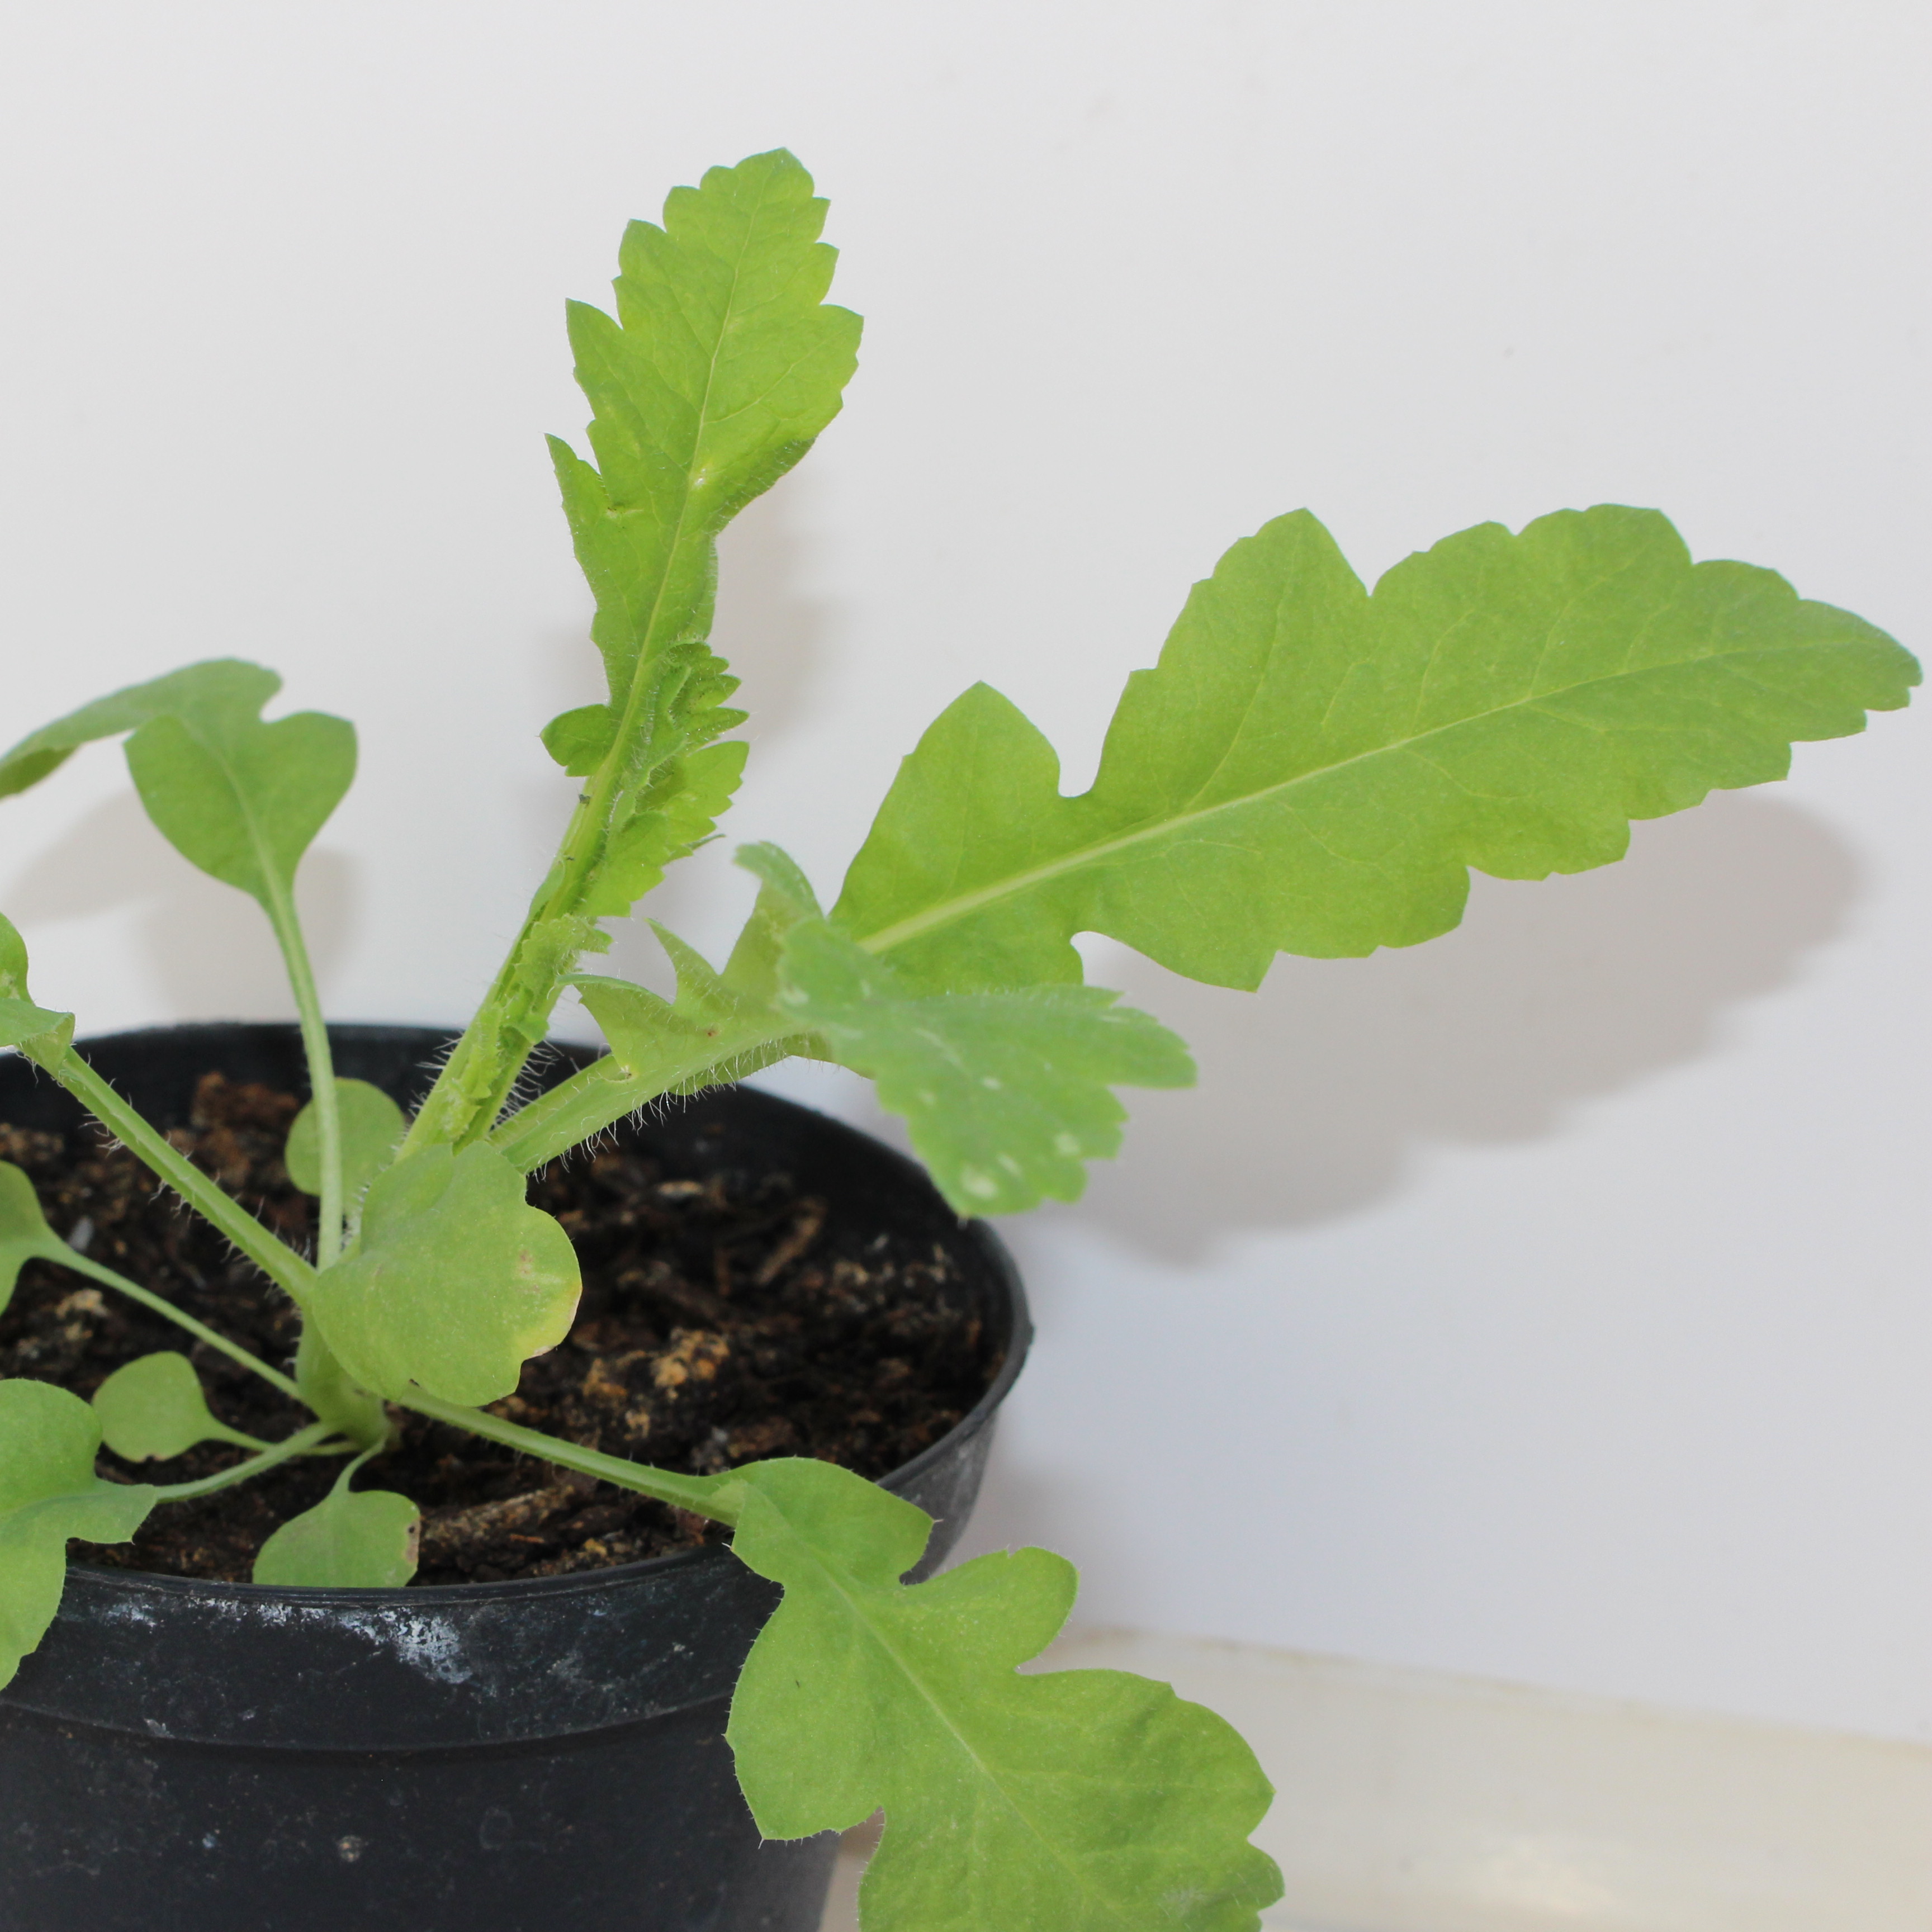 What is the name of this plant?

Papaver rhoeas
